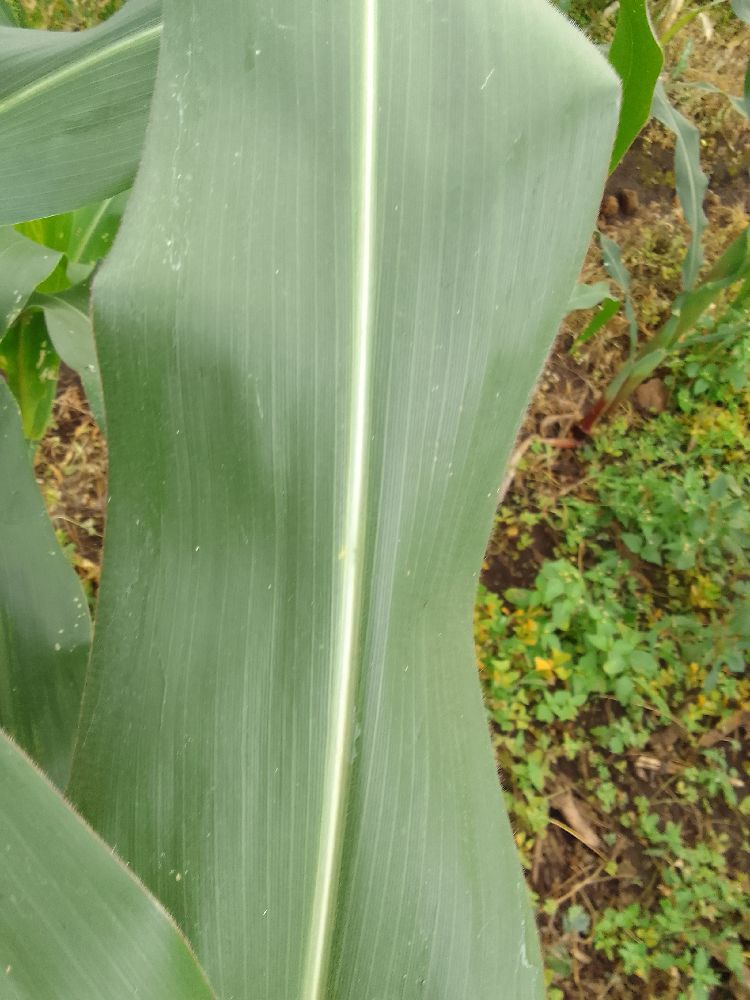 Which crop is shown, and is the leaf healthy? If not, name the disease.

maize, healthy
